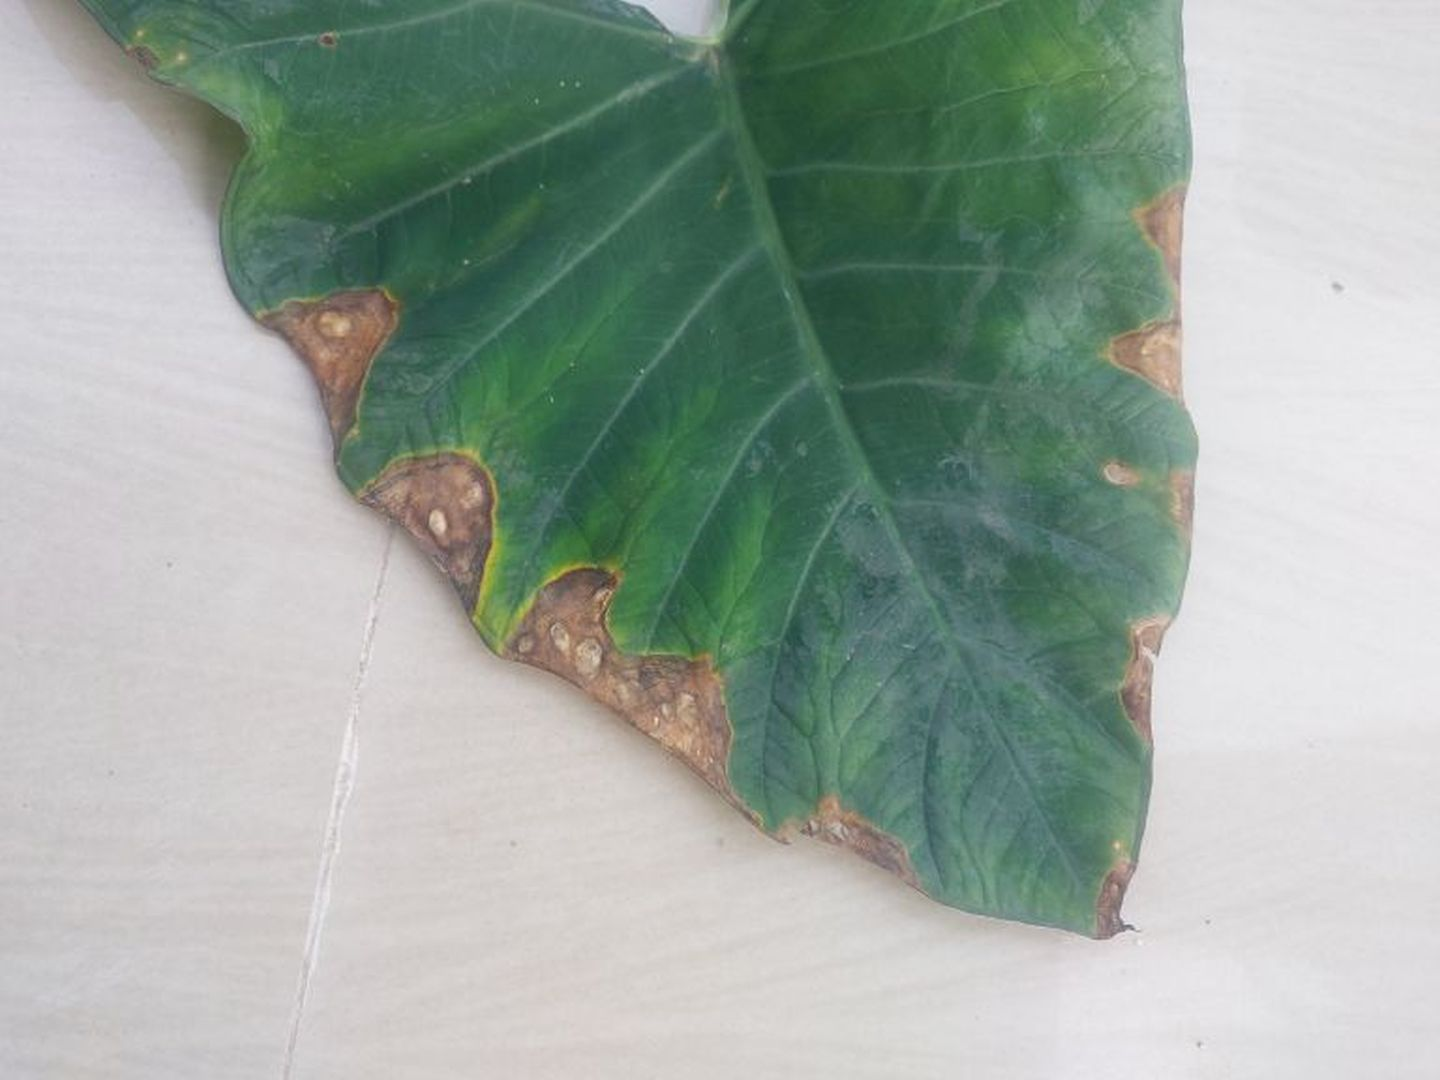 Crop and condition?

taro, leaf blight
